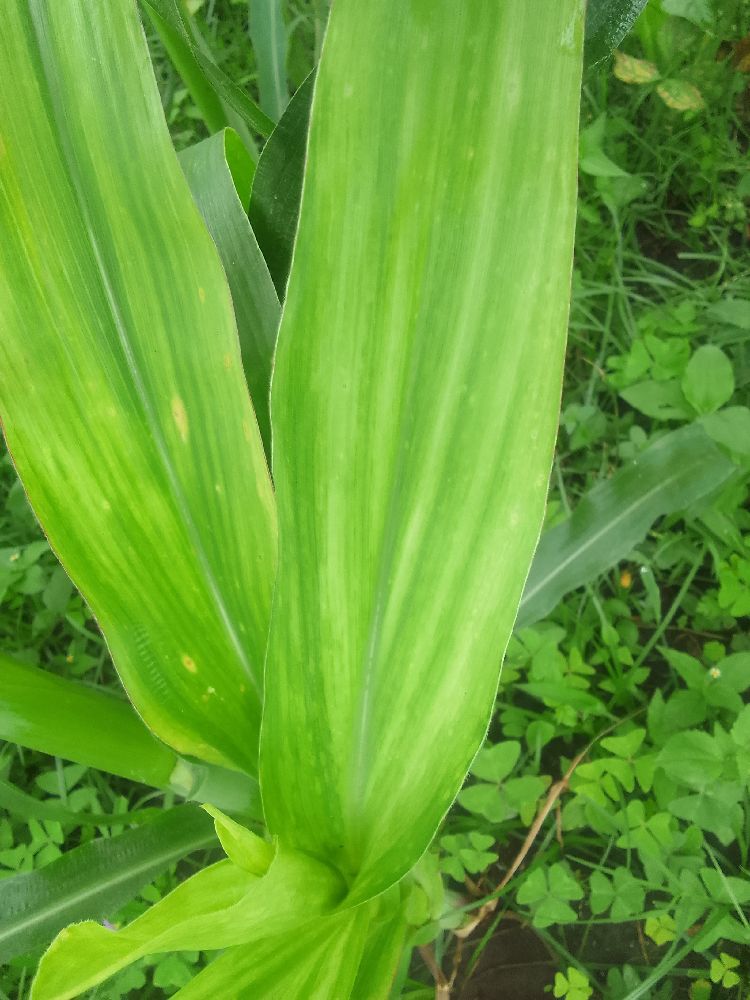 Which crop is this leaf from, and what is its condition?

maize, maize lethal necrosis
